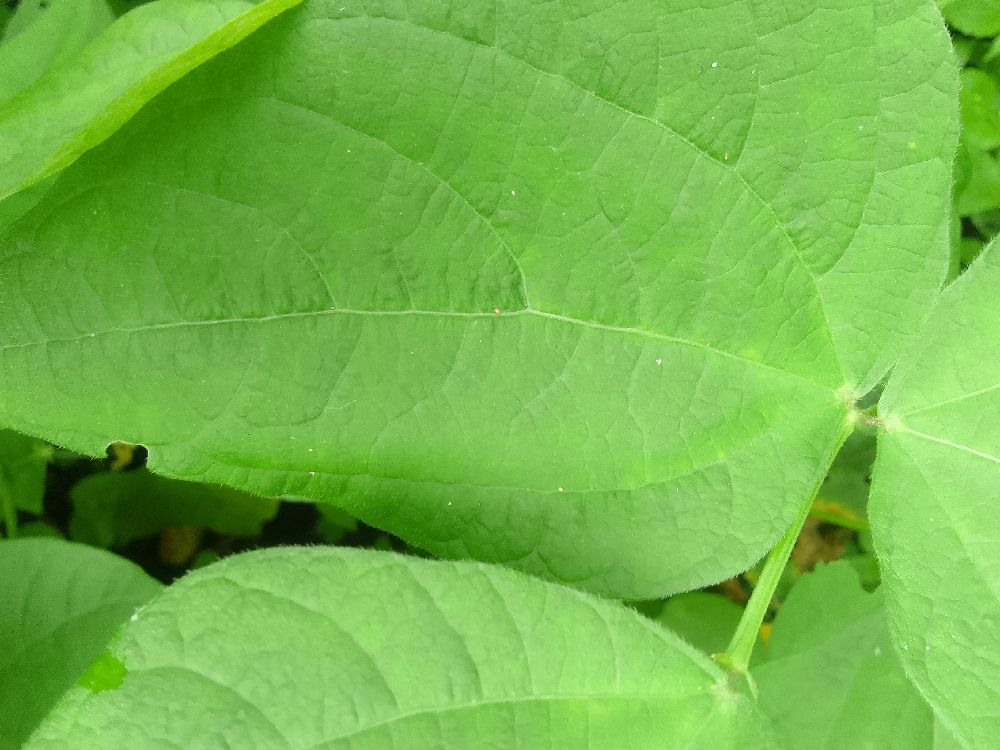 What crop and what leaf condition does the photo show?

common bean, healthy
